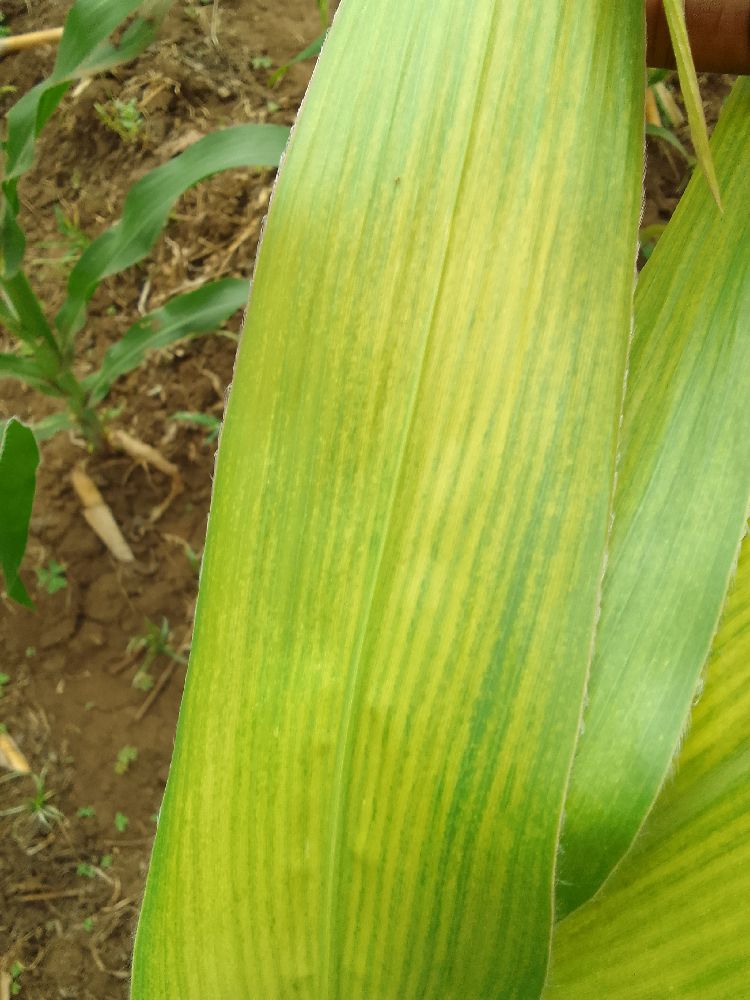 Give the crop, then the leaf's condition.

maize, maize lethal necrosis
